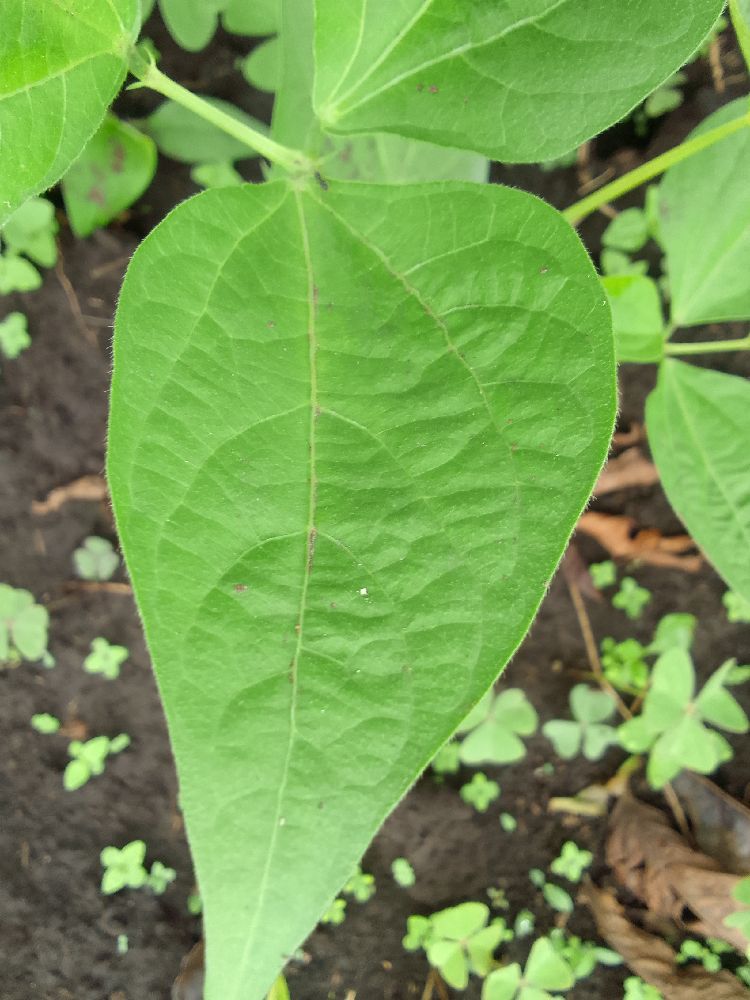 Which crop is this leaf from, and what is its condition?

common bean, healthy
